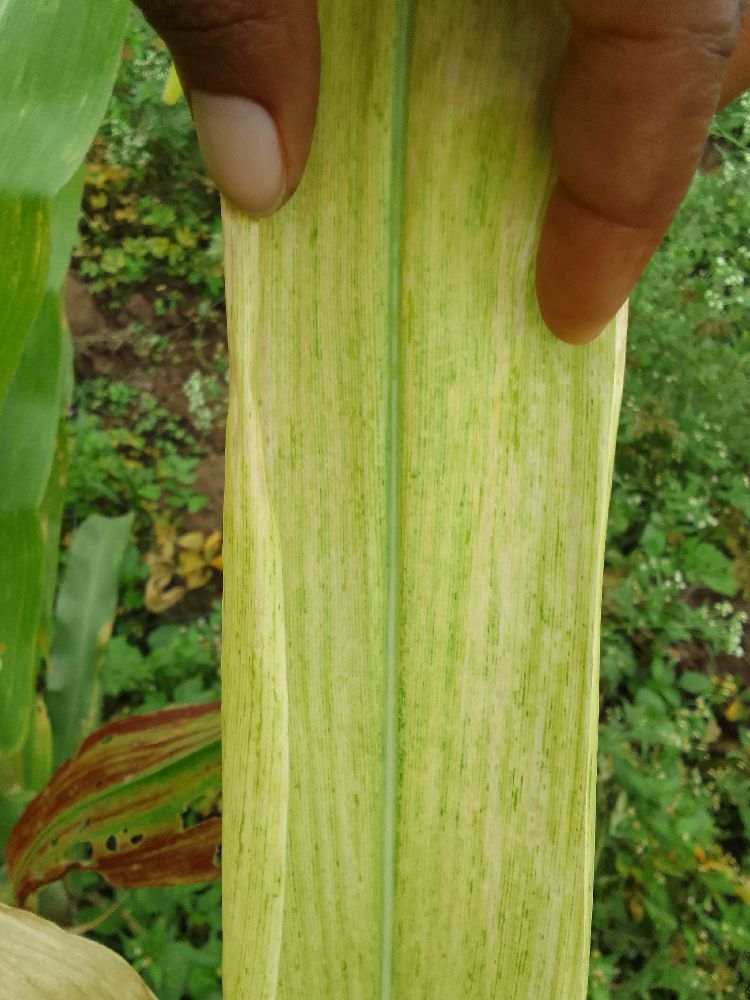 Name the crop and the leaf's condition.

maize, maize lethal necrosis
